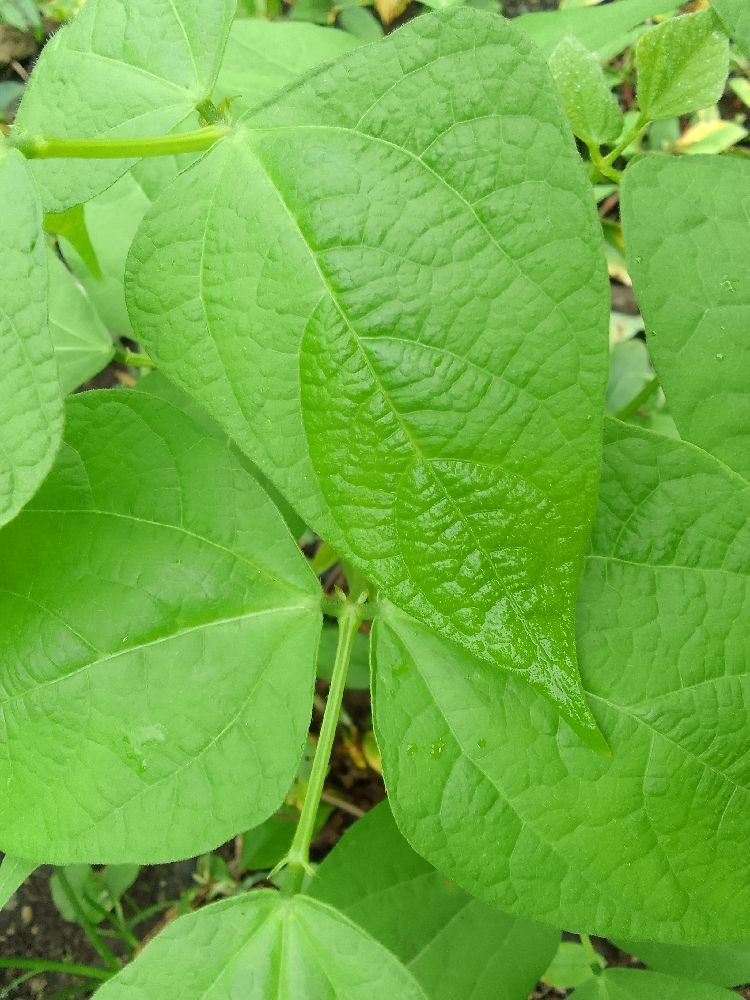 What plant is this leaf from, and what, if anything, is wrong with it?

common bean, healthy
